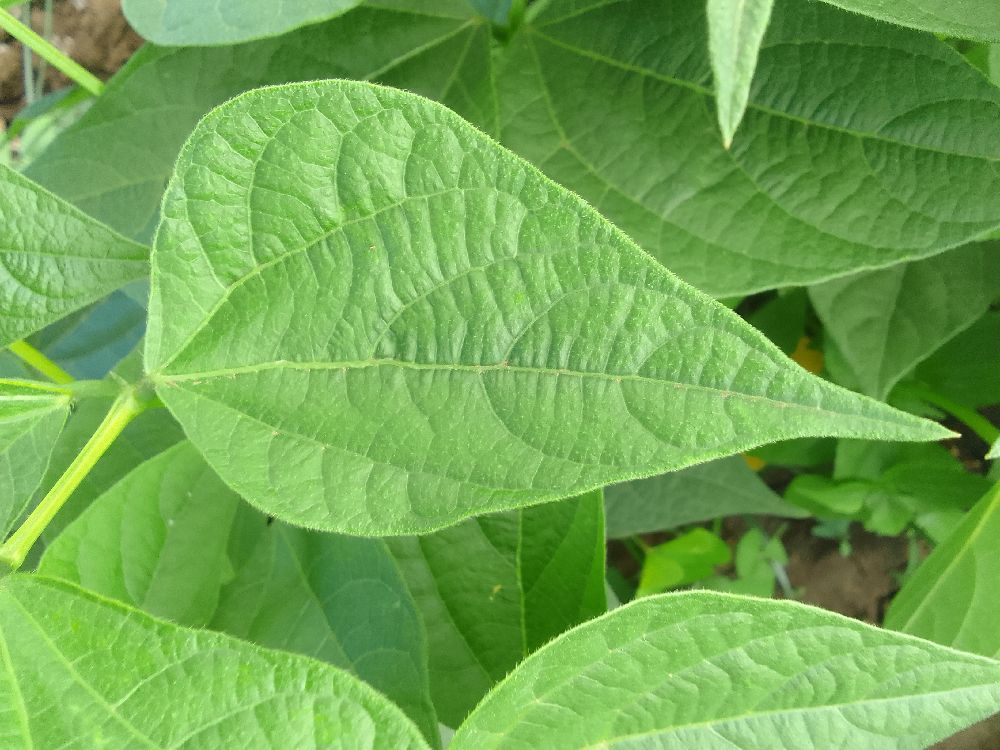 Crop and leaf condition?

common bean, healthy
